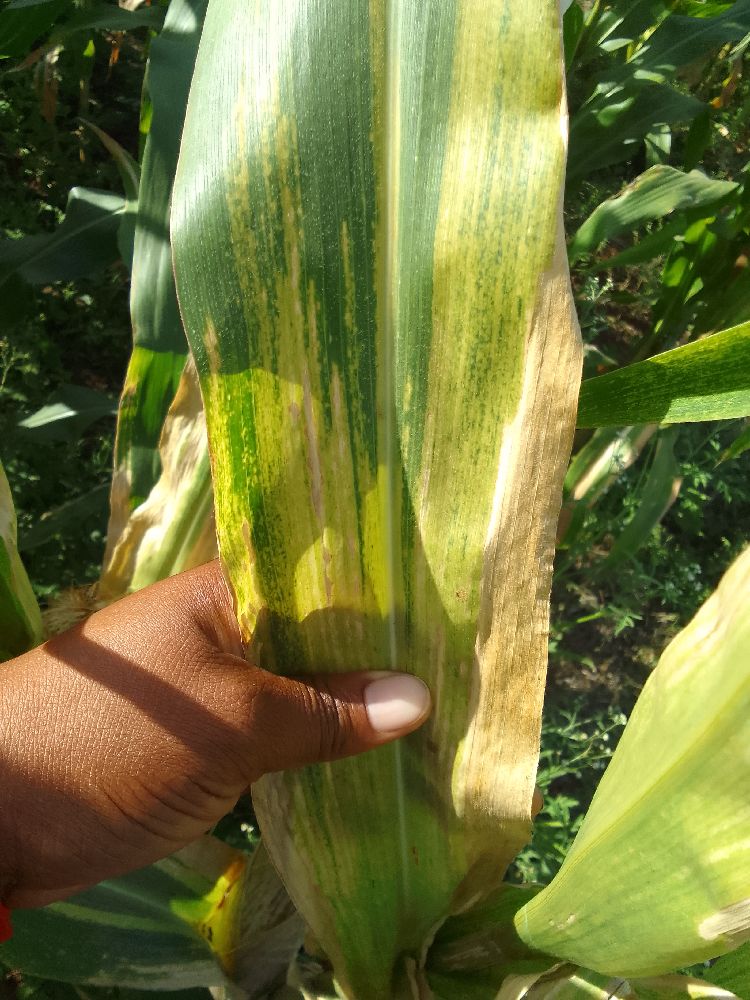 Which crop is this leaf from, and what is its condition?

maize, maize lethal necrosis
